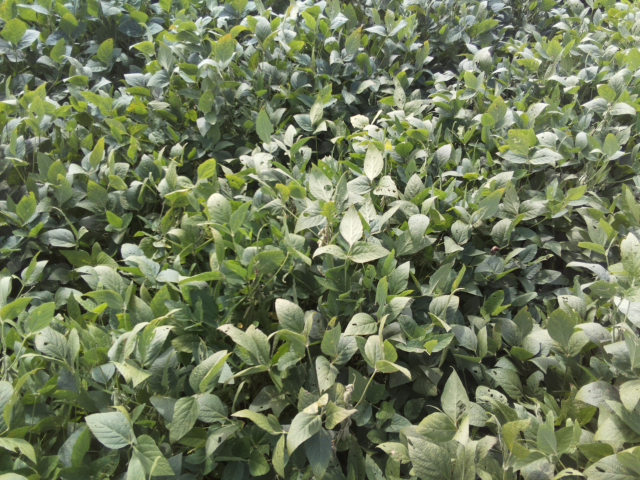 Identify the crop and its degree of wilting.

soybean, leaflets folding inward at secondary pulvinus with no turgor loss in leaflets or petioles
